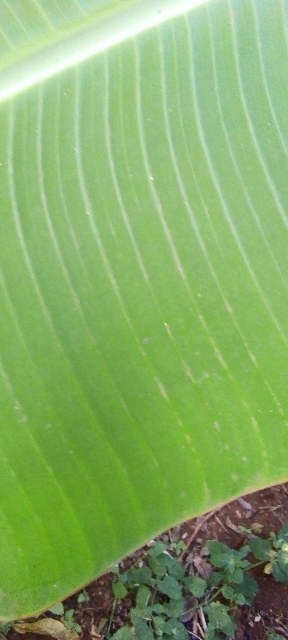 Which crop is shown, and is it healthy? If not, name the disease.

banana, healthy
